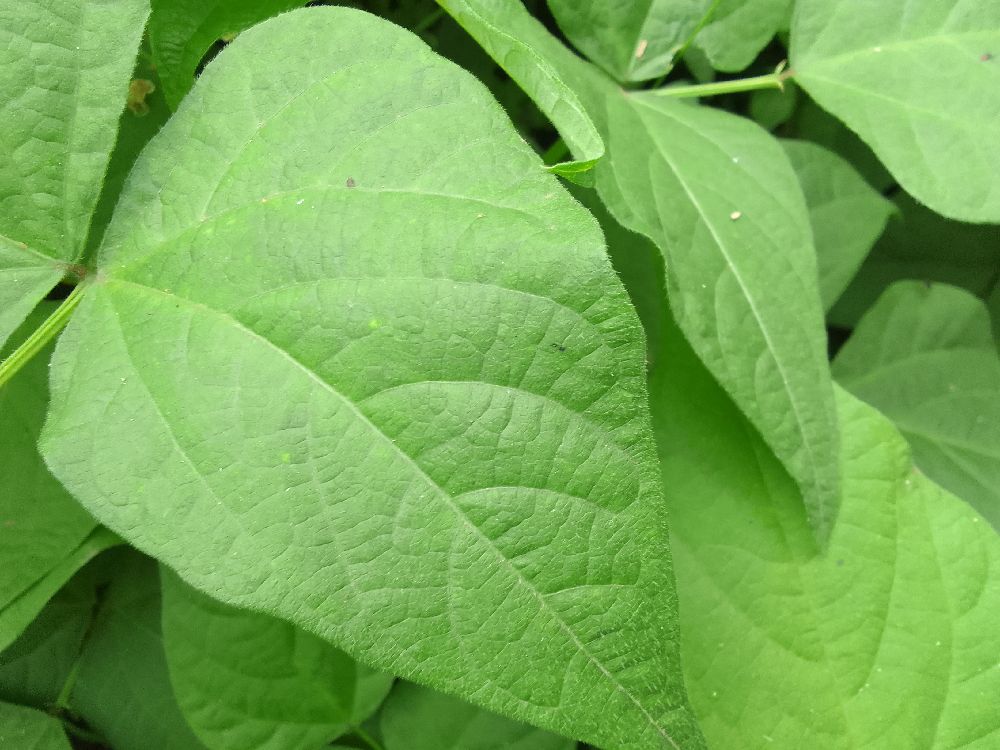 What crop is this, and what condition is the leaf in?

common bean, healthy
